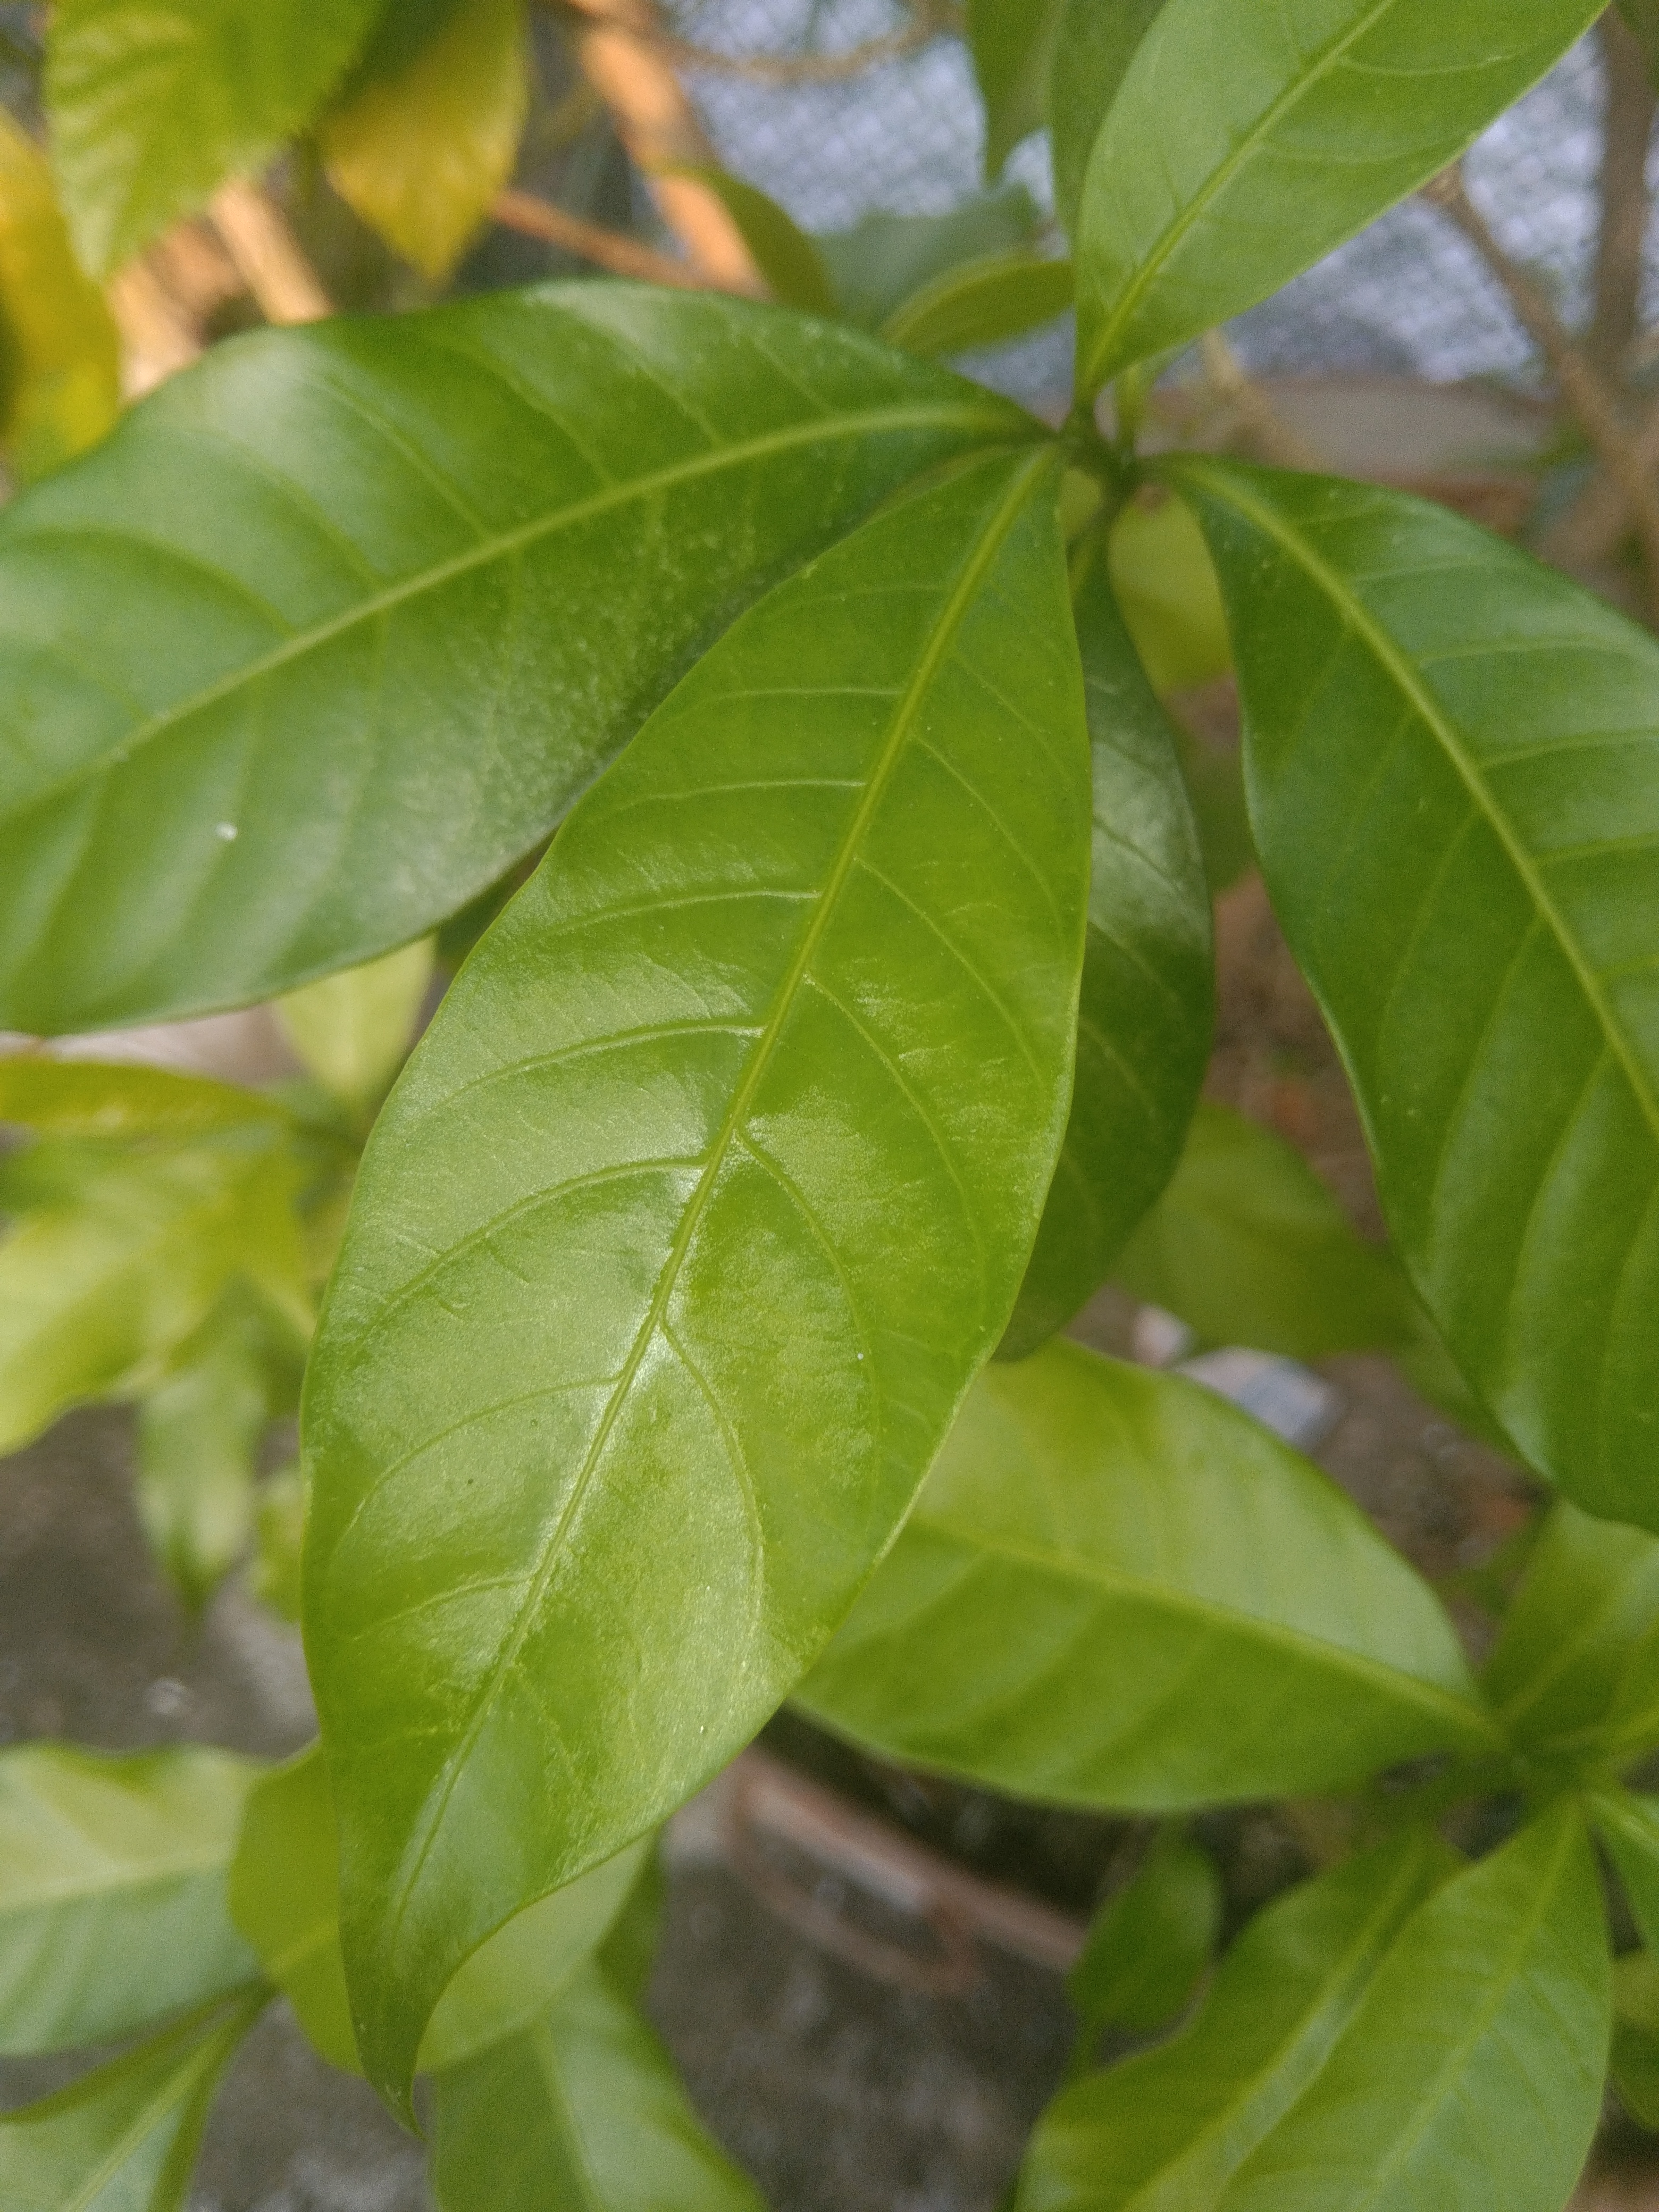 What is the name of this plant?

togor
